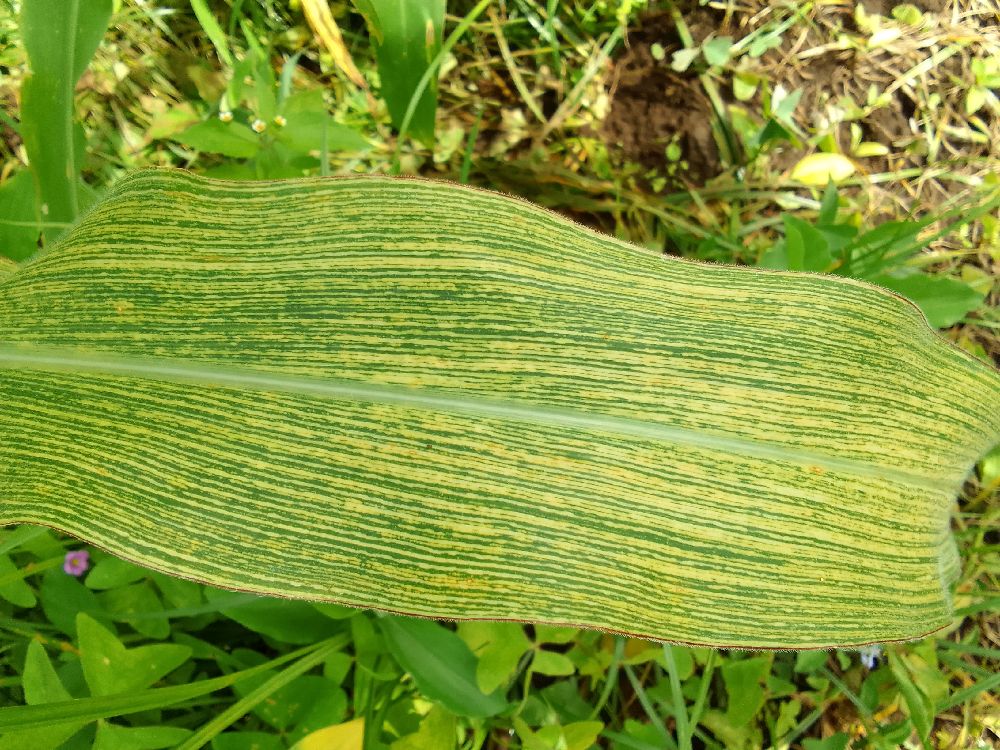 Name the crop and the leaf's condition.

maize, maize streak virus
